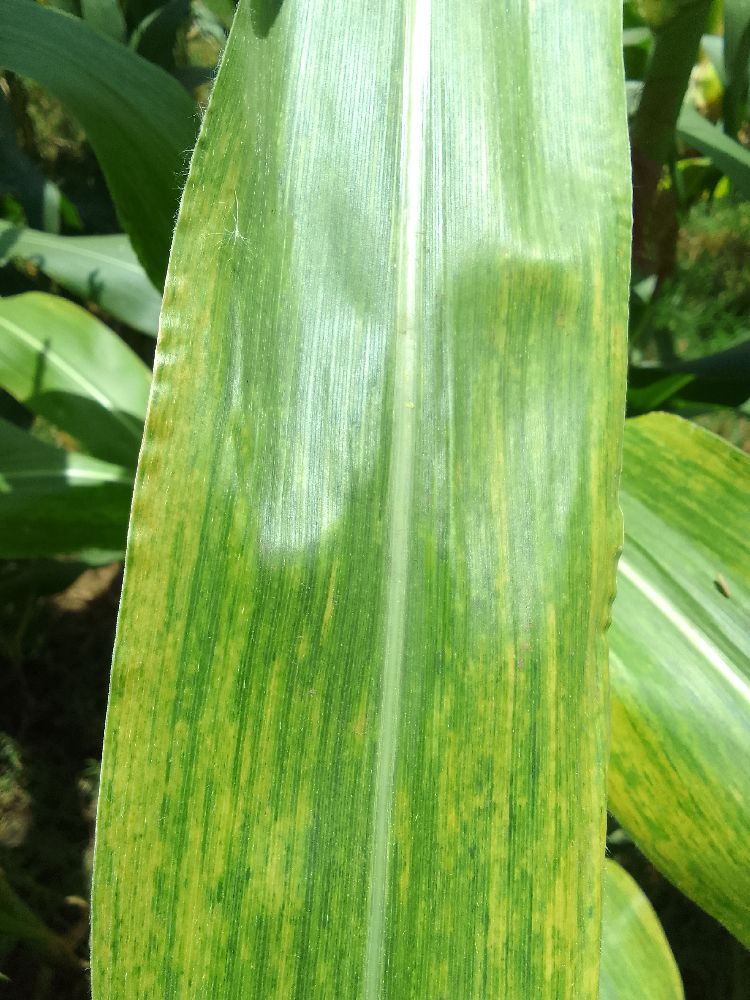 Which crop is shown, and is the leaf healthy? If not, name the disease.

maize, maize lethal necrosis
